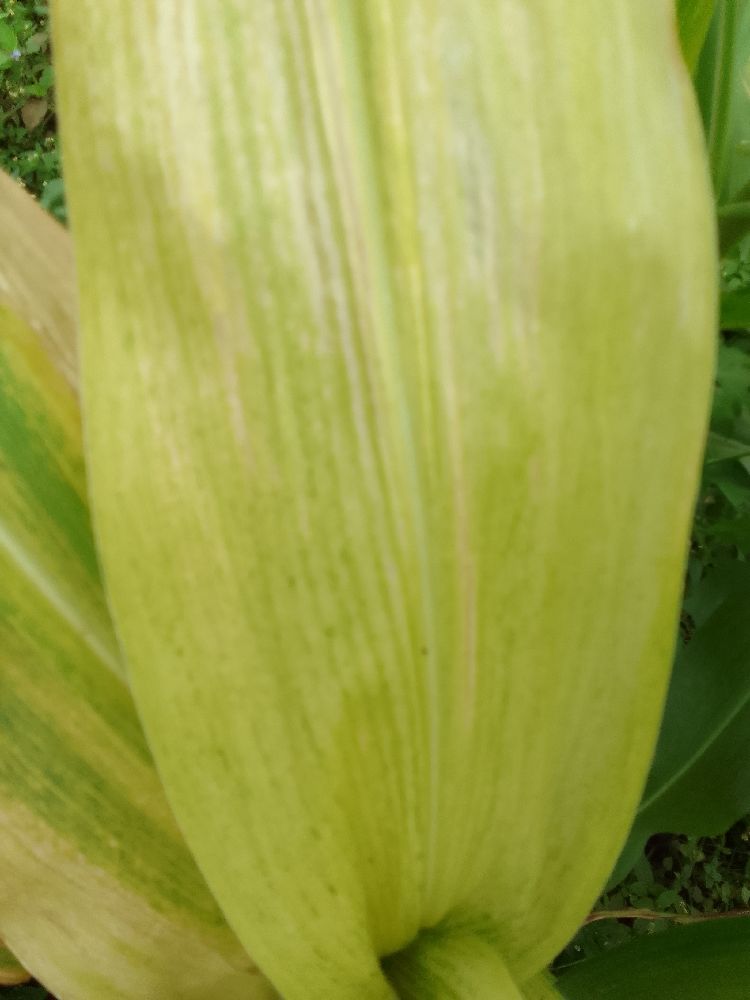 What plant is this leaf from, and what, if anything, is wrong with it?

maize, maize lethal necrosis
